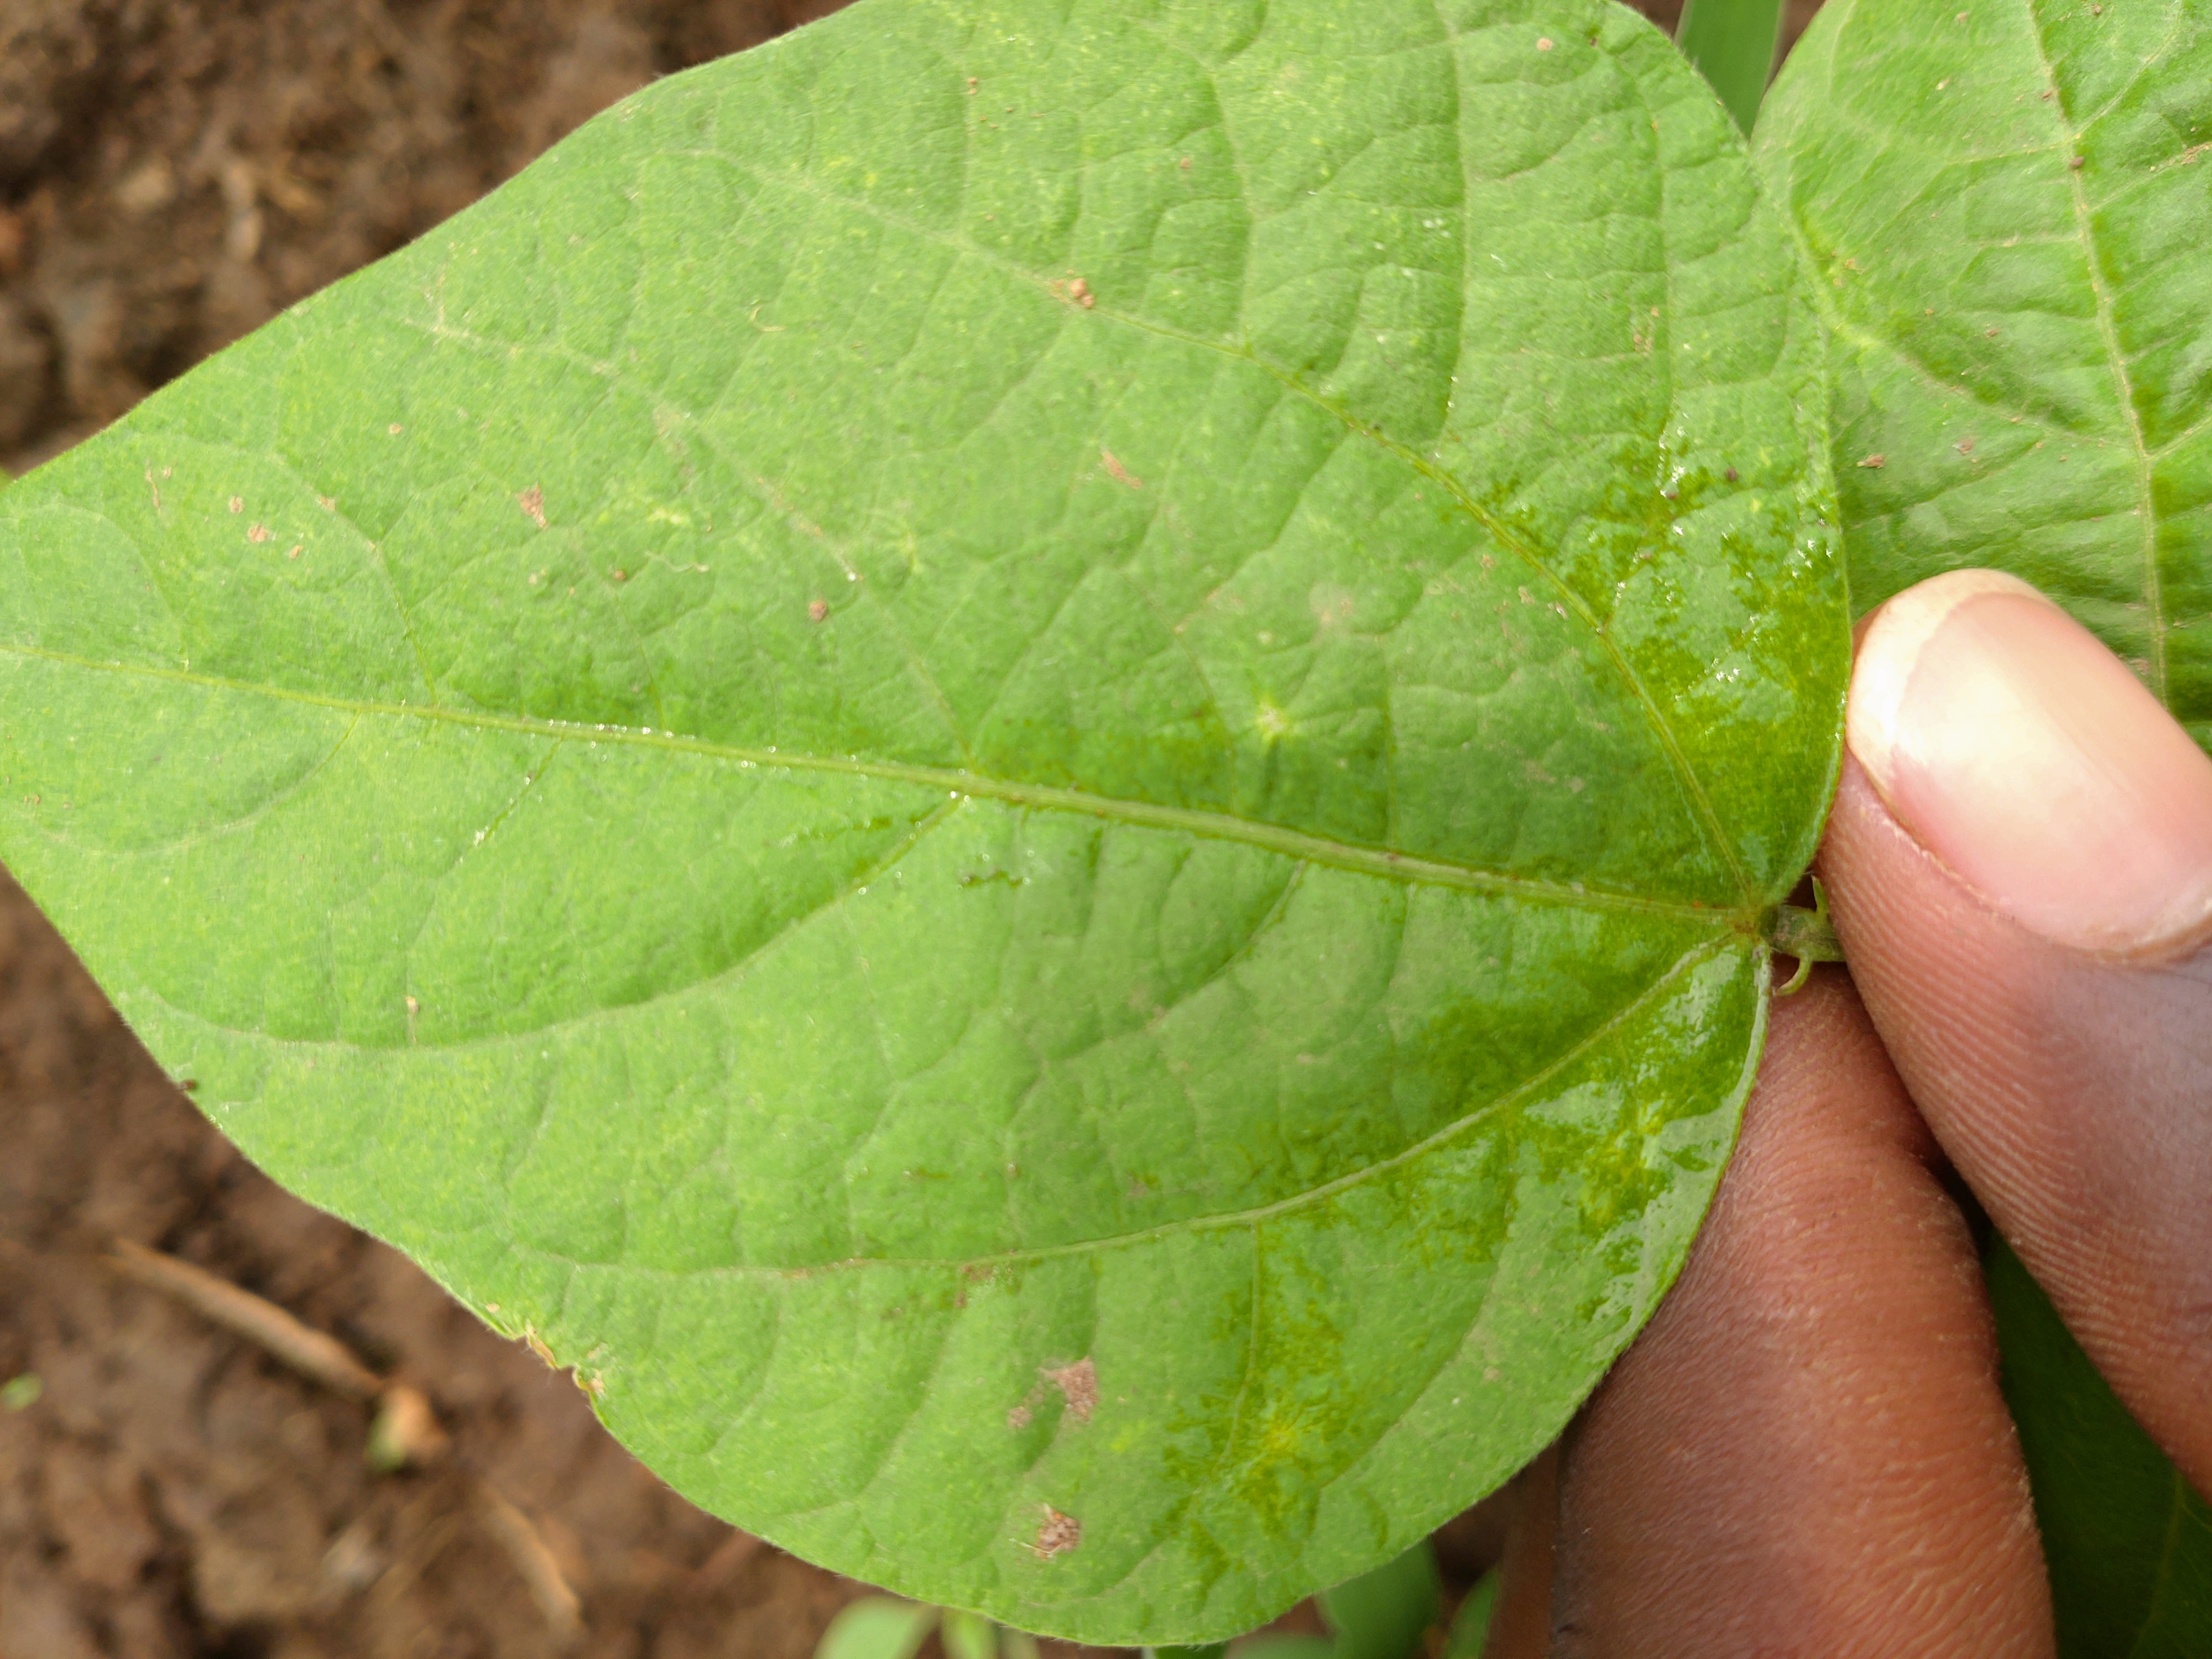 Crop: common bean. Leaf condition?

healthy
